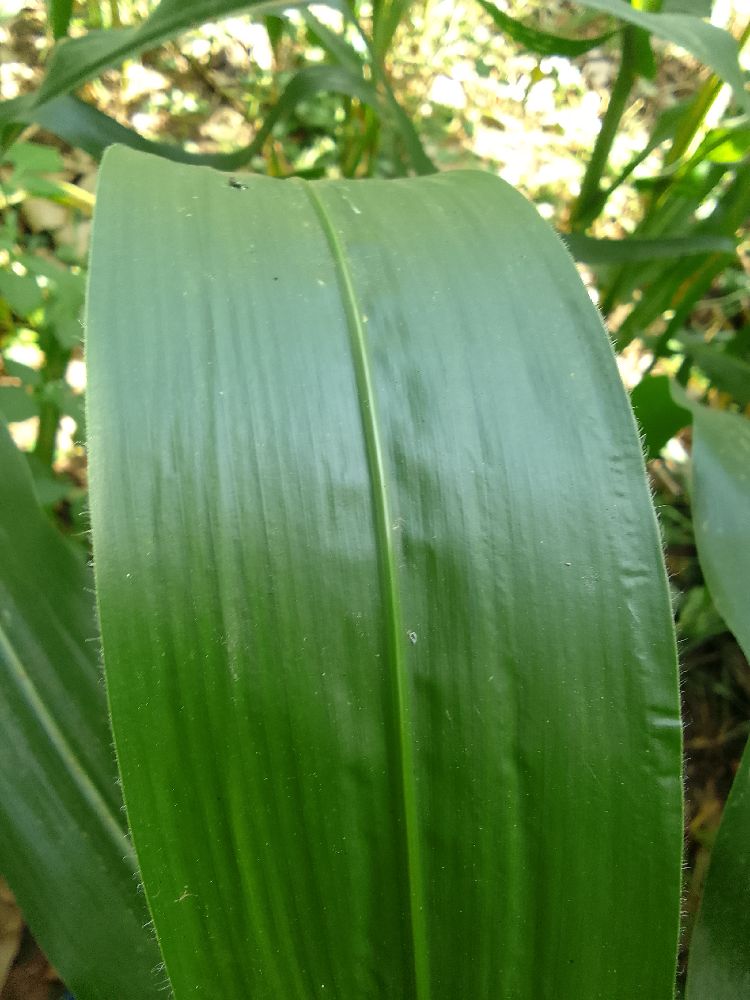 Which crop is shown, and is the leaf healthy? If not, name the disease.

maize, healthy
